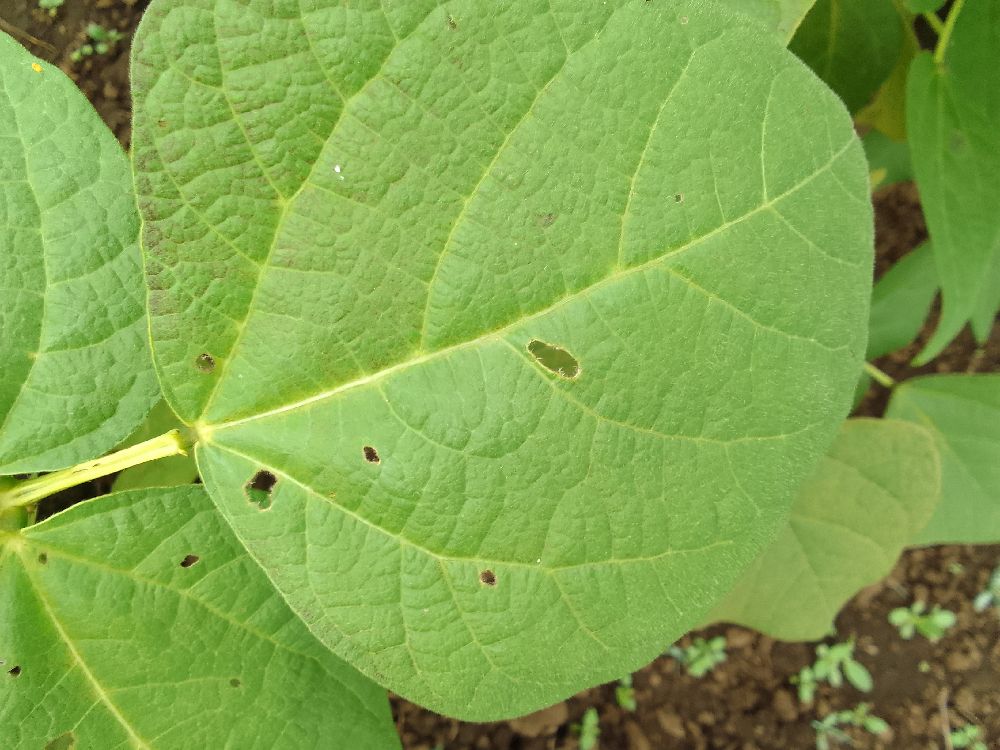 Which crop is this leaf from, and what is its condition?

common bean, healthy
